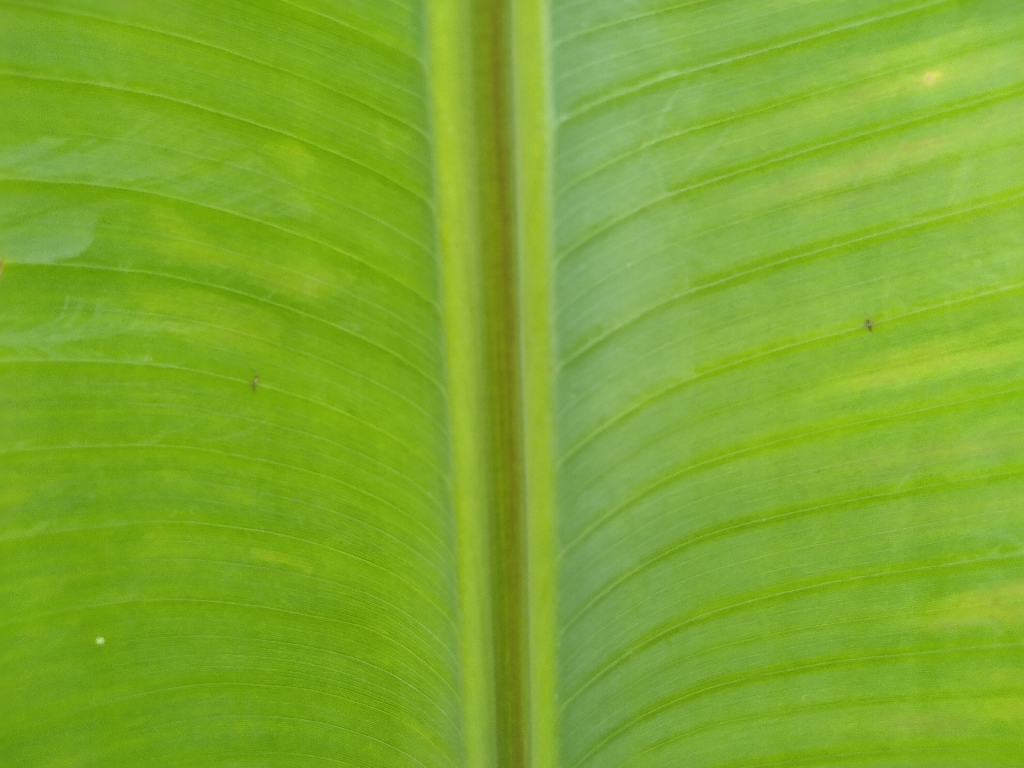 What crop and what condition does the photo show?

banana, healthy
